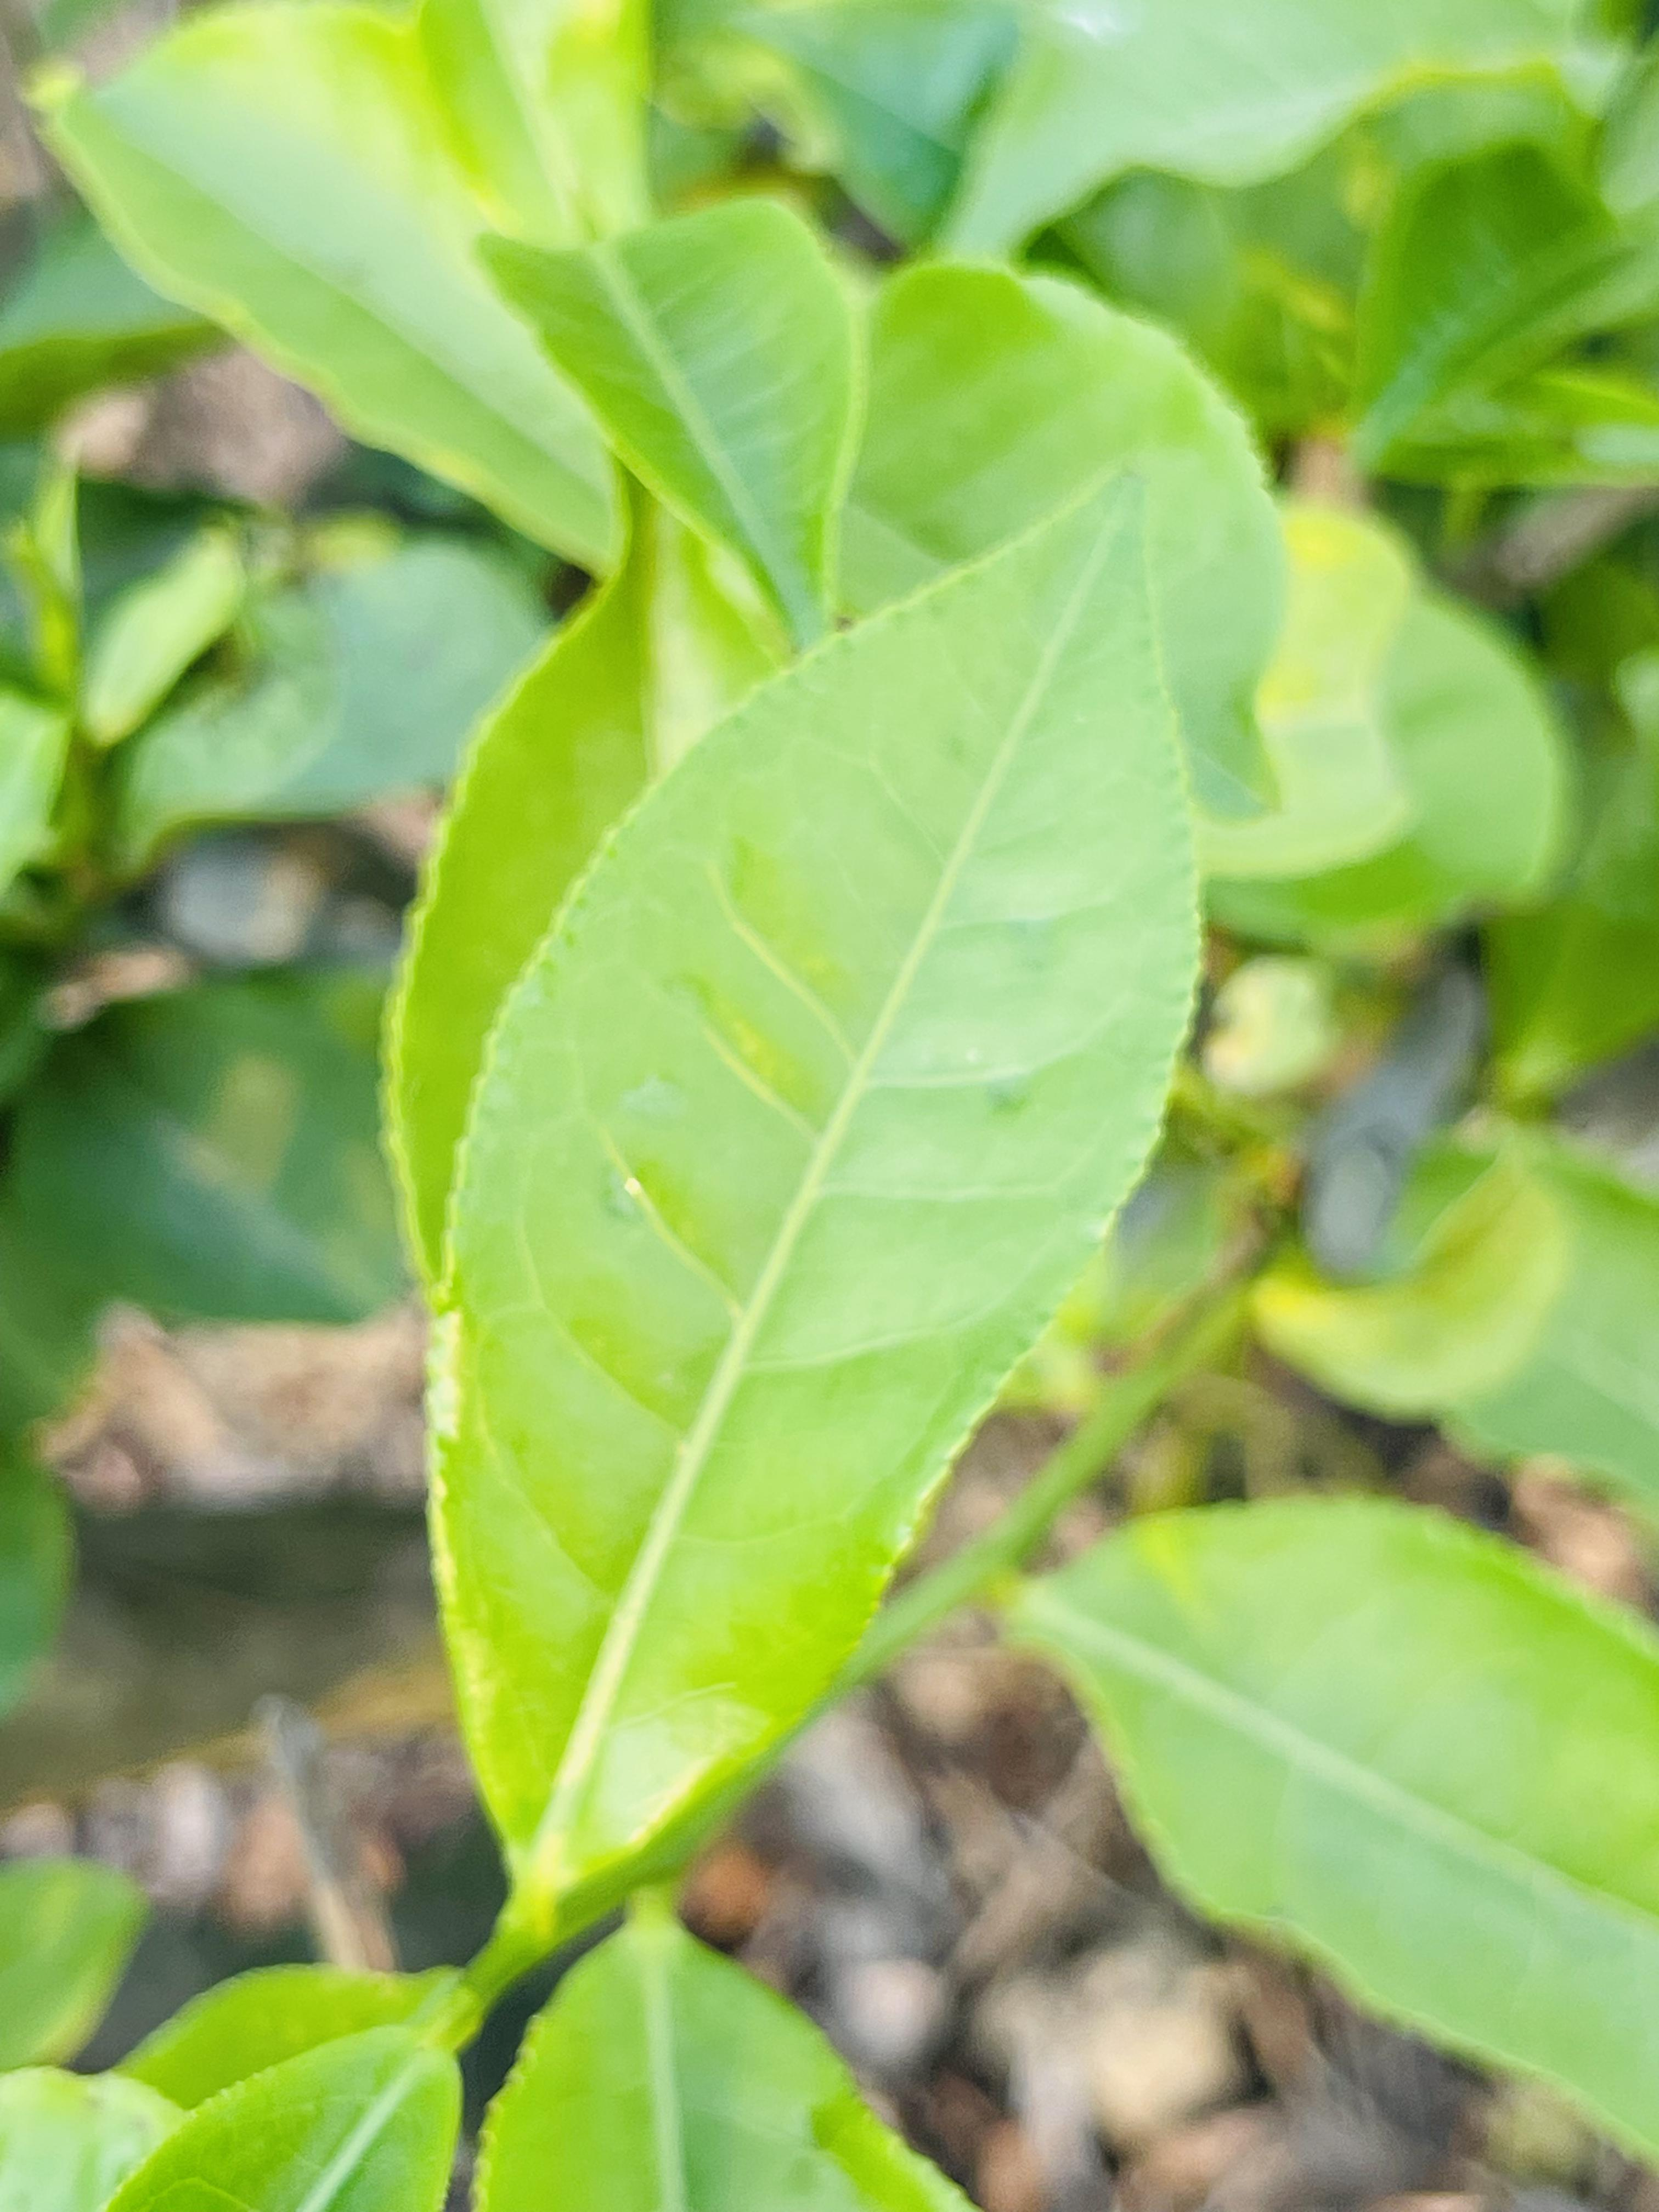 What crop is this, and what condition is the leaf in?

tea, healthy leaf
